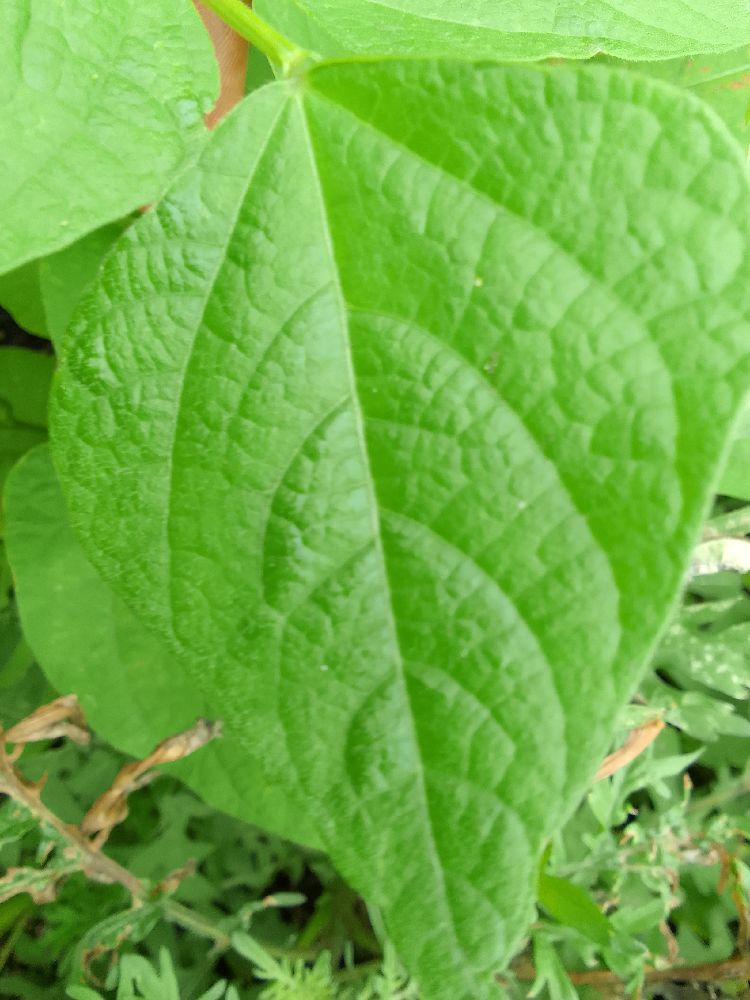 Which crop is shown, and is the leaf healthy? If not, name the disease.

common bean, healthy
